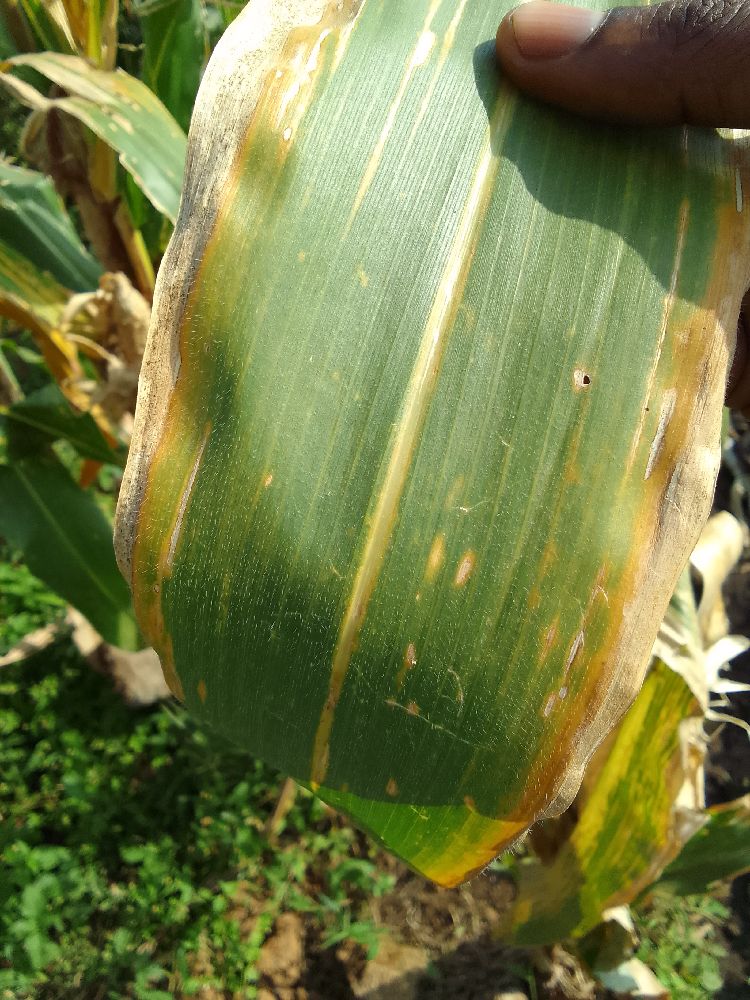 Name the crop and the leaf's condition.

maize, maize lethal necrosis
